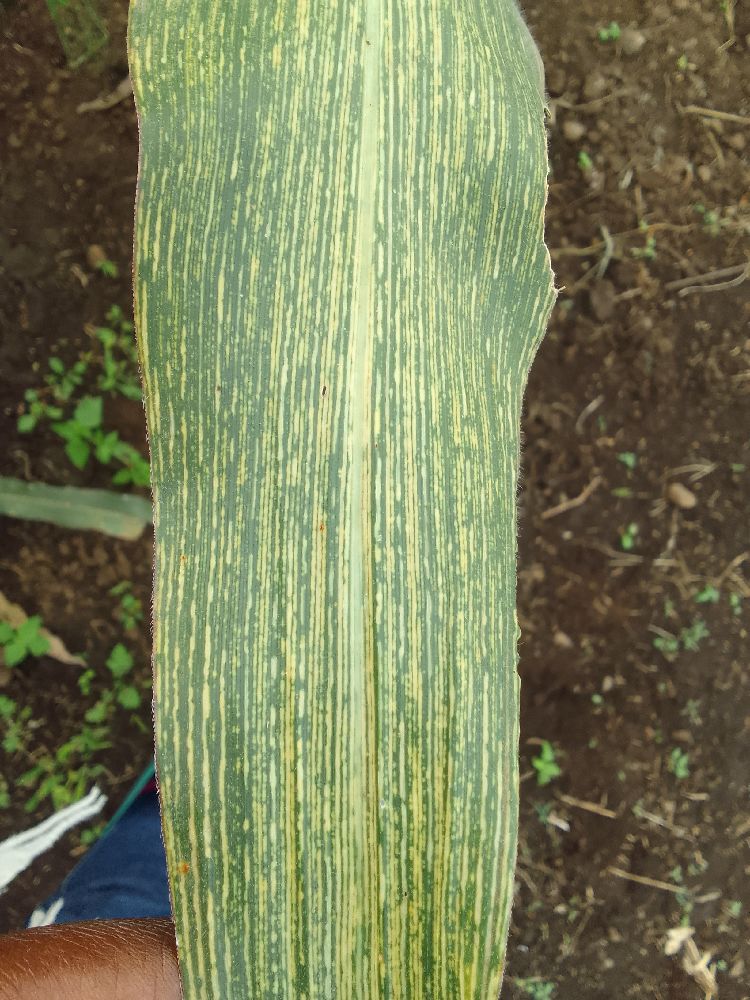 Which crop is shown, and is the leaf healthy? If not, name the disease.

maize, maize streak virus
